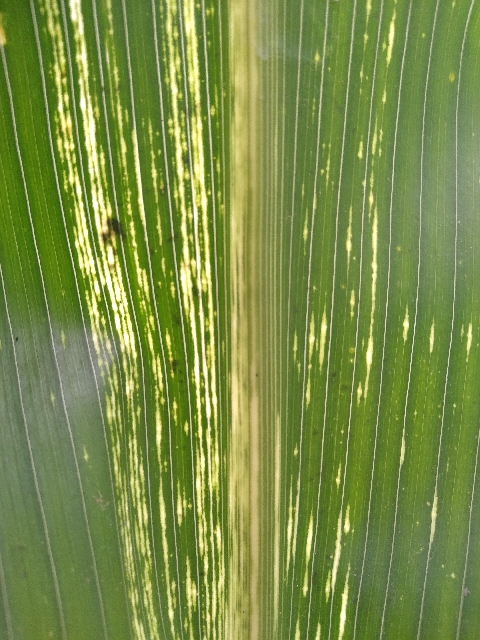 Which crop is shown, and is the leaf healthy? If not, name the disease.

maize, maize streak virus
